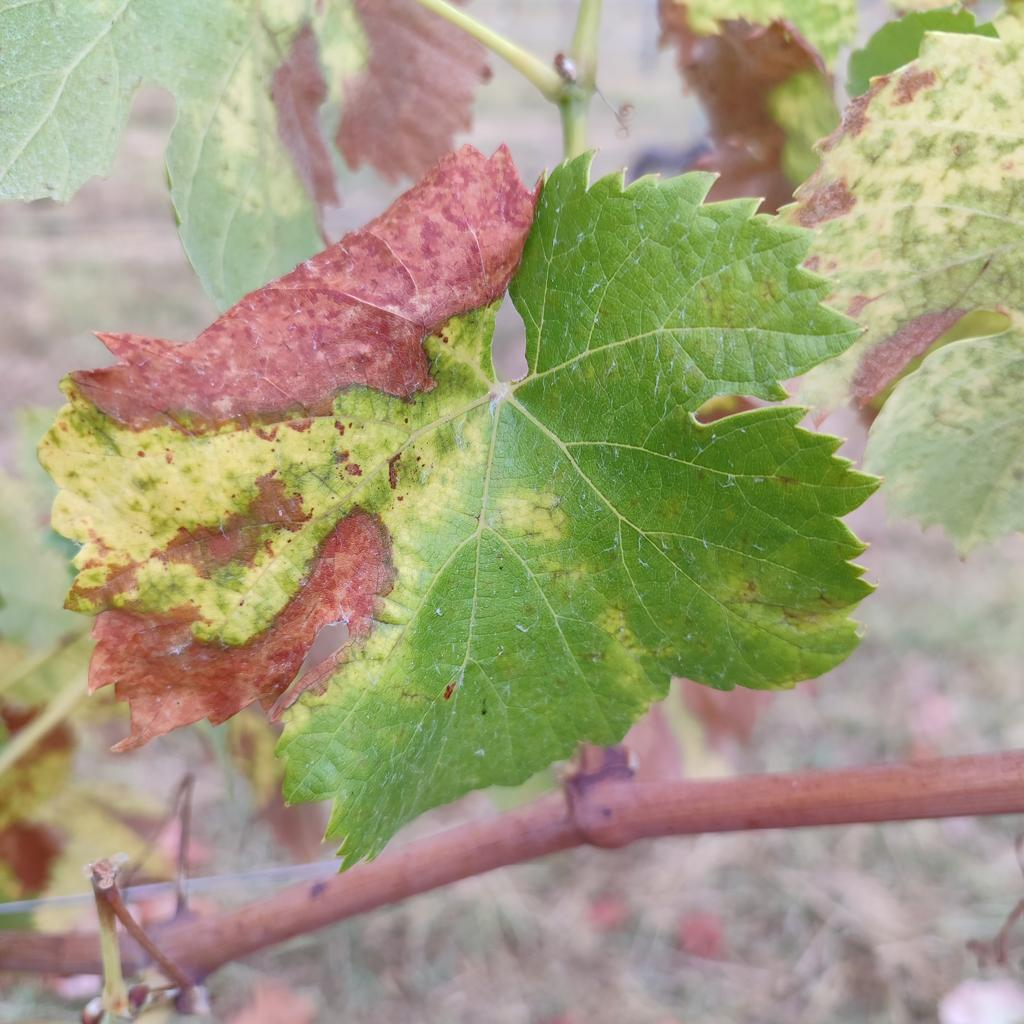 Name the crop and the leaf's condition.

grapevine, esca complex
